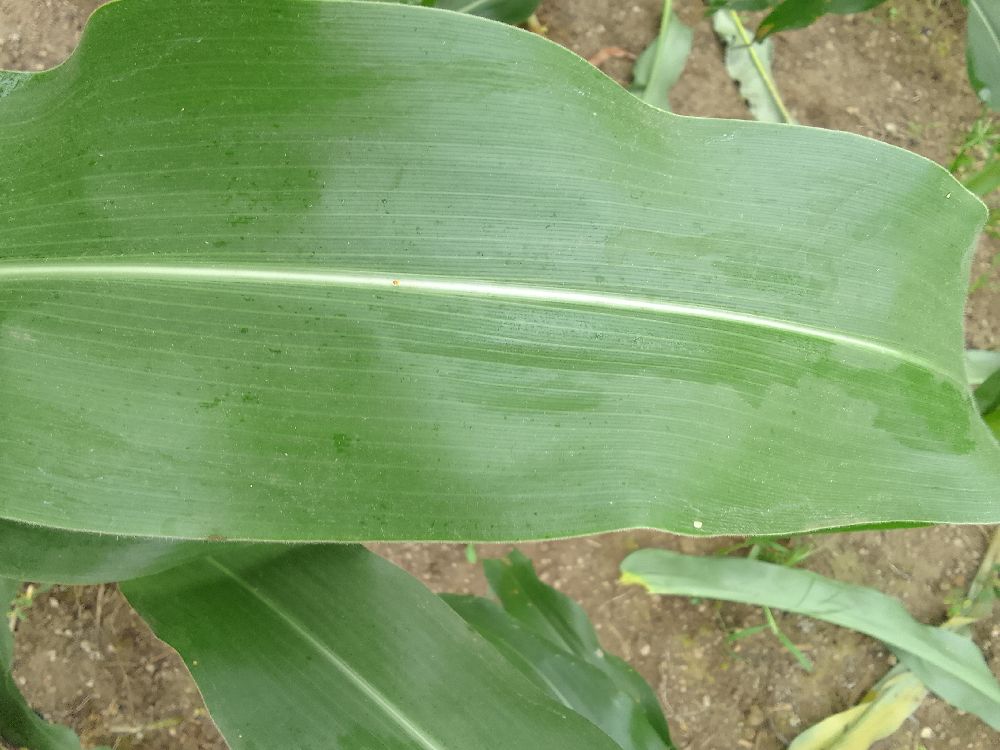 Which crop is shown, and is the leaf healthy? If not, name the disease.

maize, healthy
